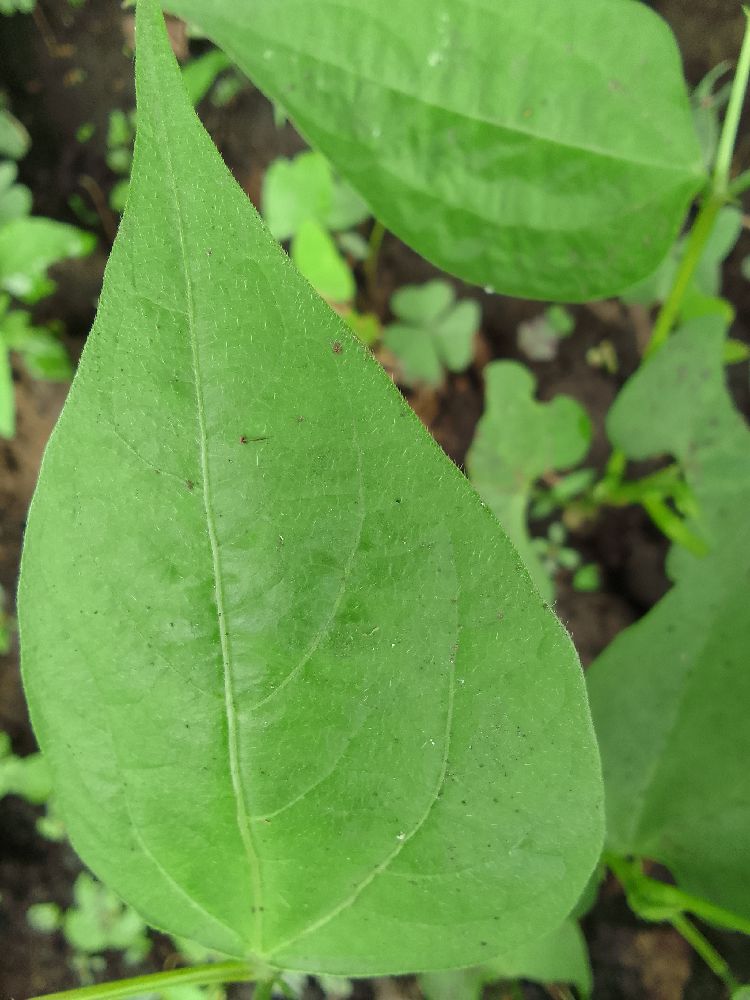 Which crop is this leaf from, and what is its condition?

common bean, healthy
